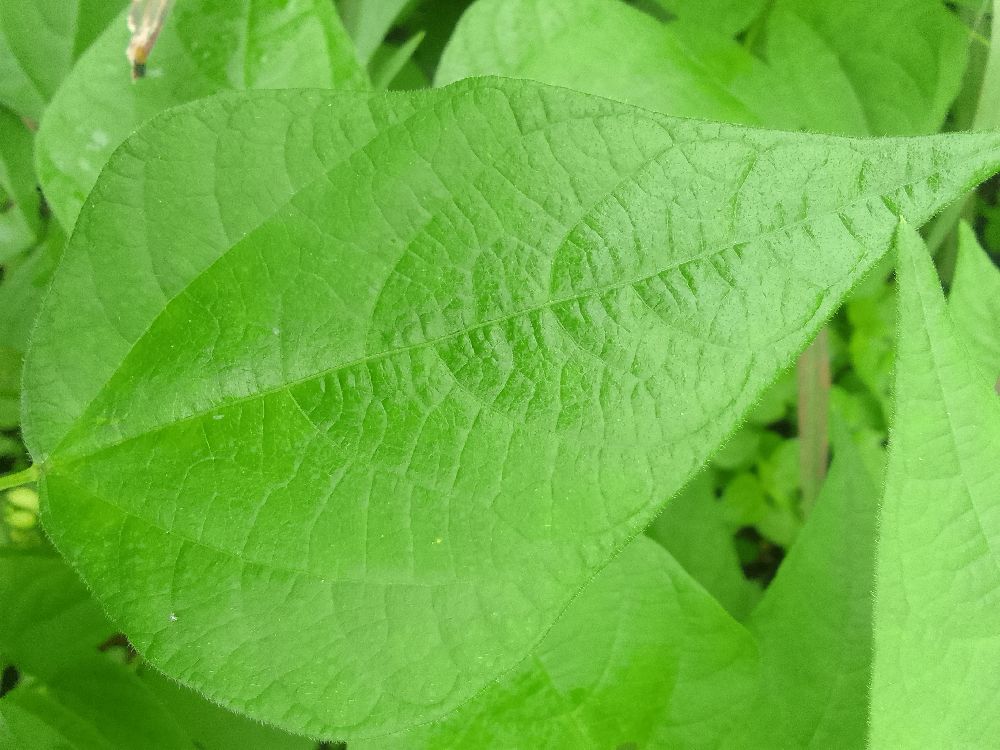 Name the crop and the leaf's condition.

common bean, healthy
